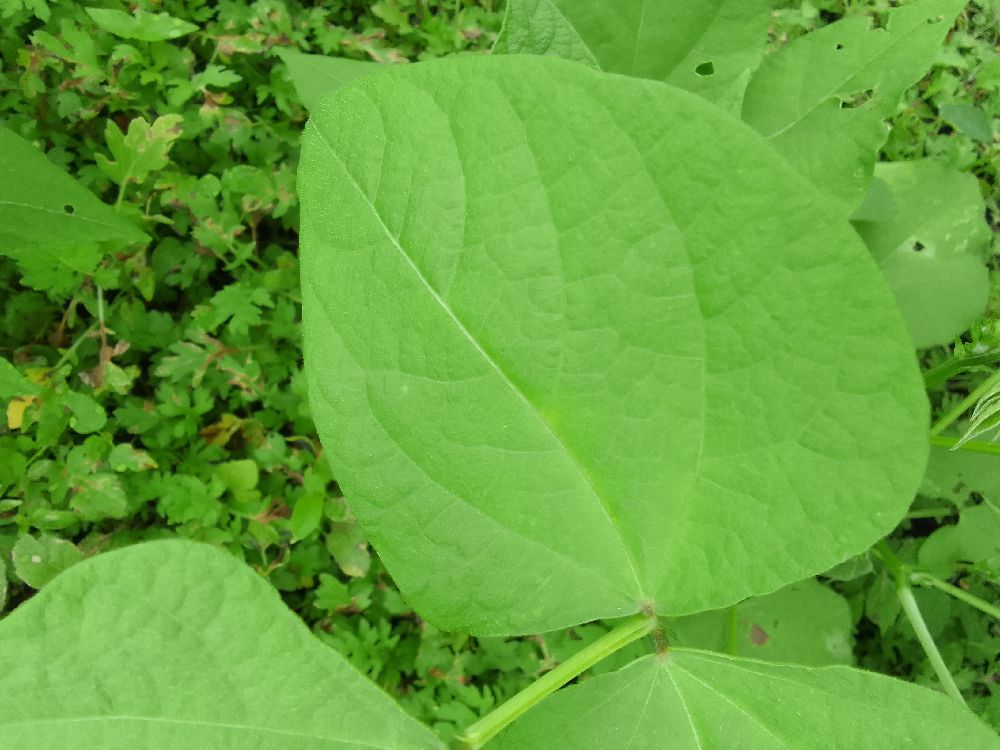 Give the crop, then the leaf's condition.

common bean, healthy
